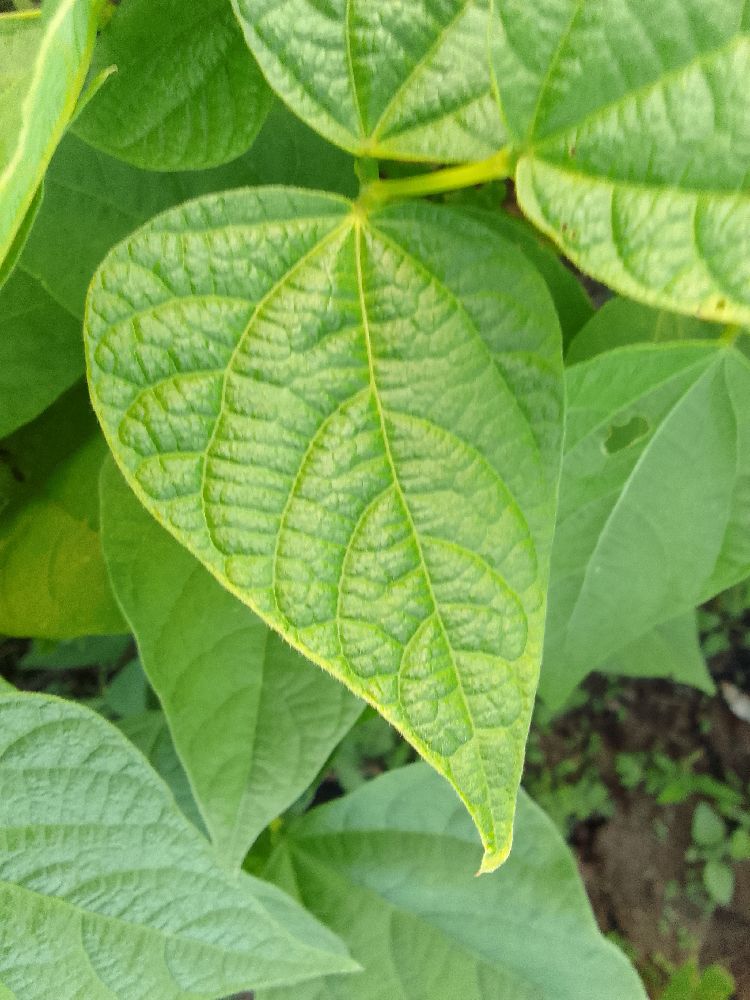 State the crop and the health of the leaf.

common bean, healthy
